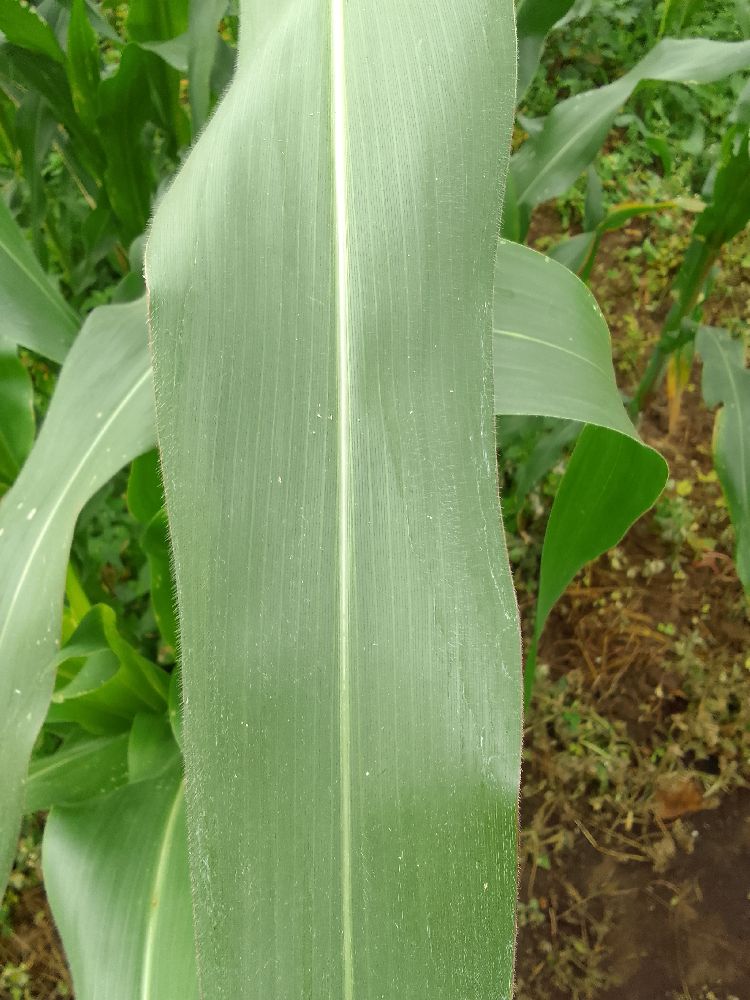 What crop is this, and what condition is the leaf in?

maize, healthy
